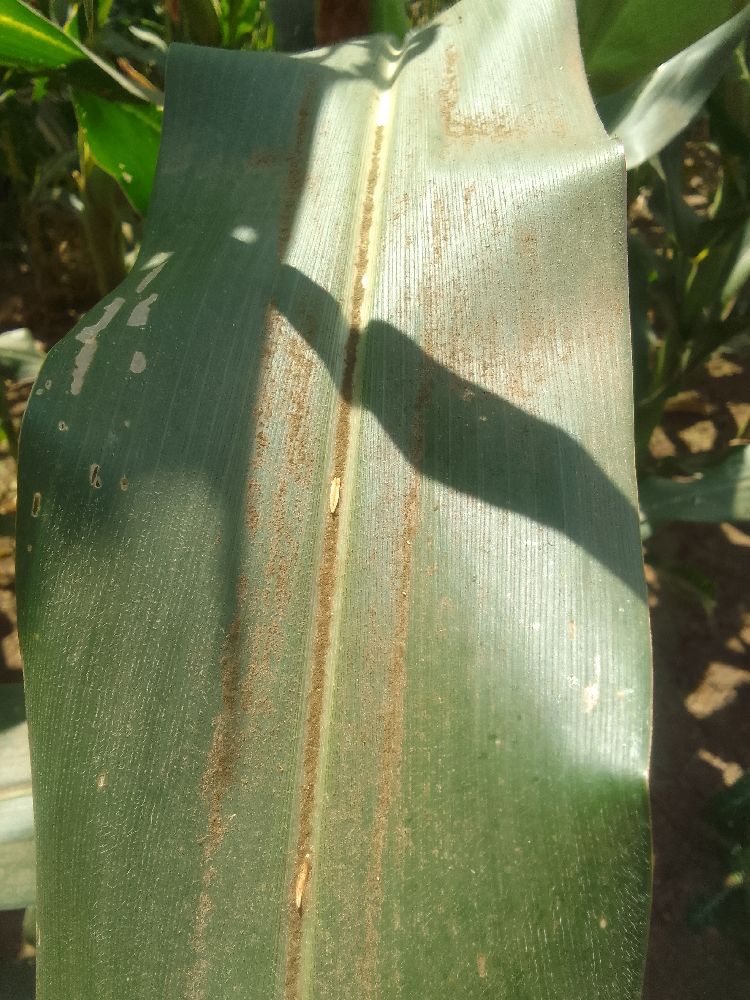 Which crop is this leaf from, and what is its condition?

maize, healthy
